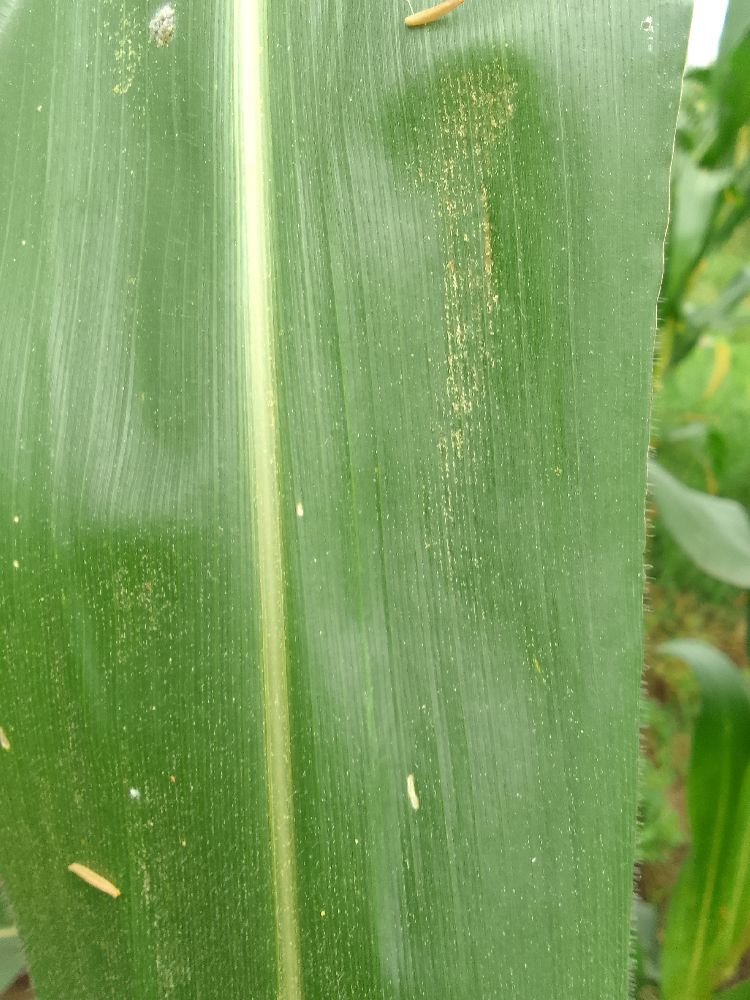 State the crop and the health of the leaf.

maize, healthy
